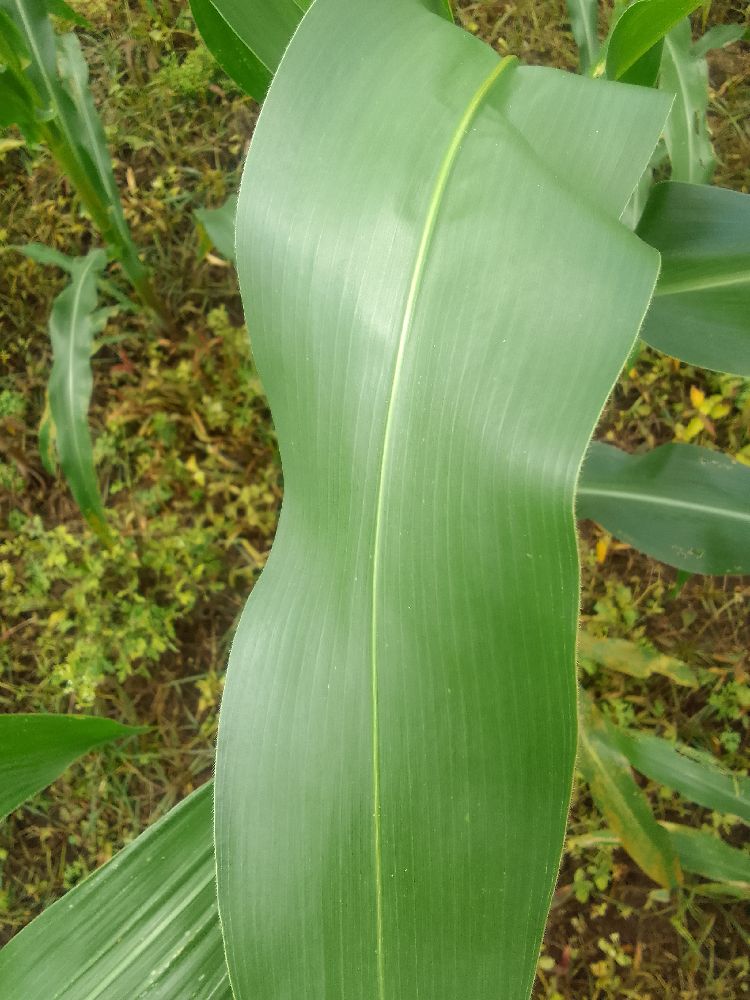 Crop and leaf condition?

maize, healthy
